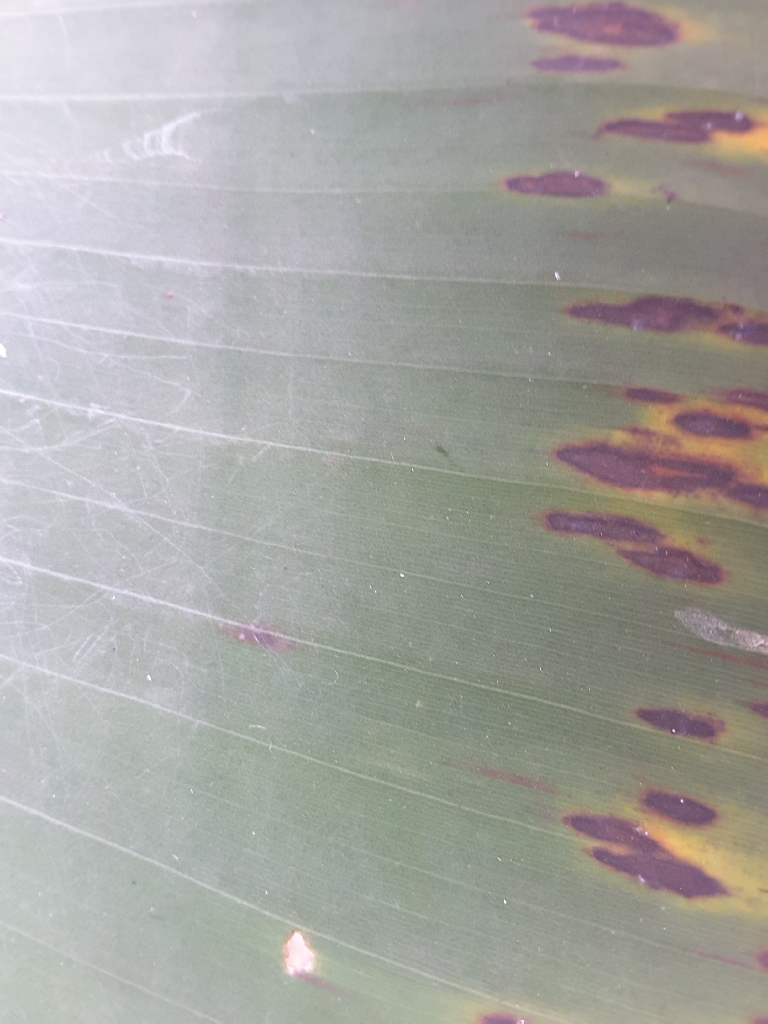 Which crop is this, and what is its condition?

banana, black sigatoka
